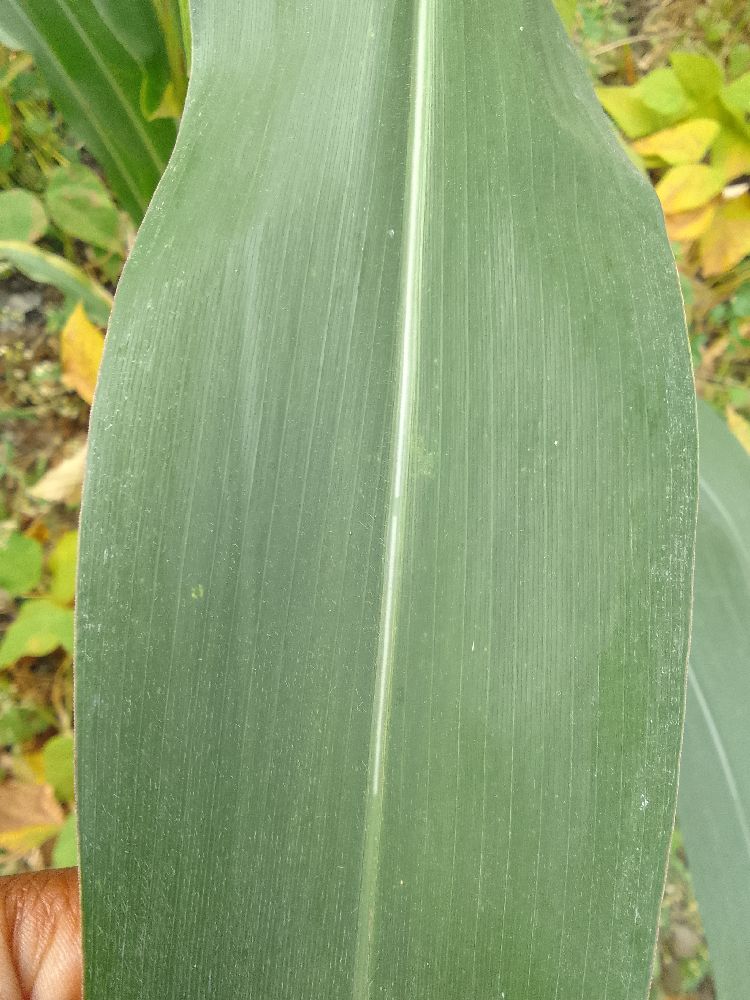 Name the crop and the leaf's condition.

maize, healthy
